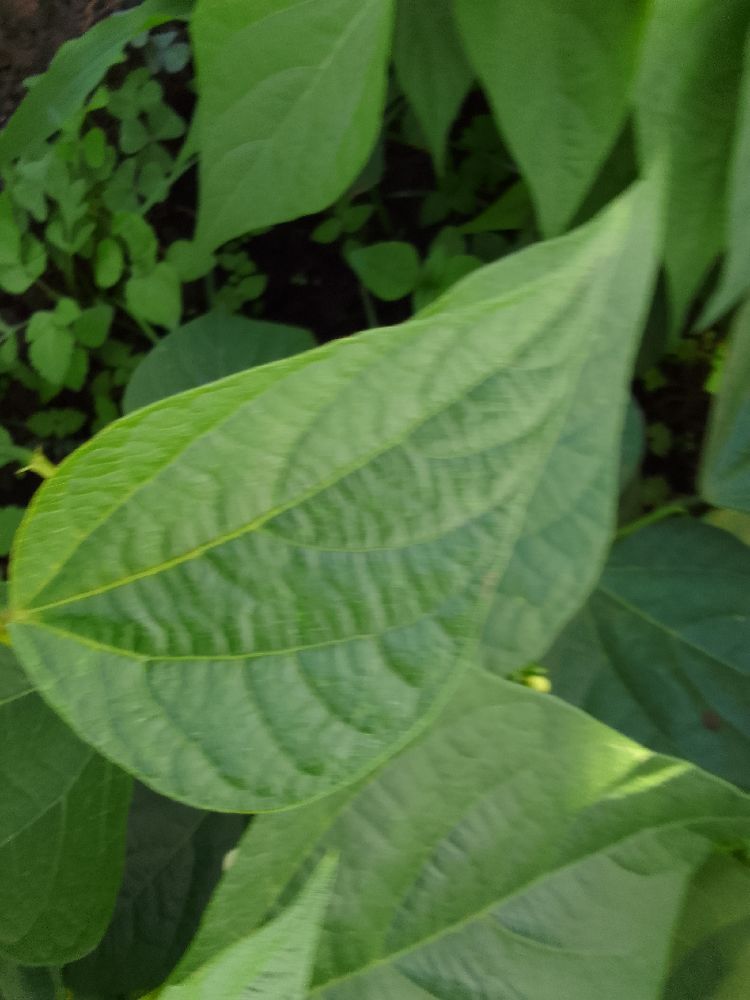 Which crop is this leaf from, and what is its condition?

common bean, healthy
